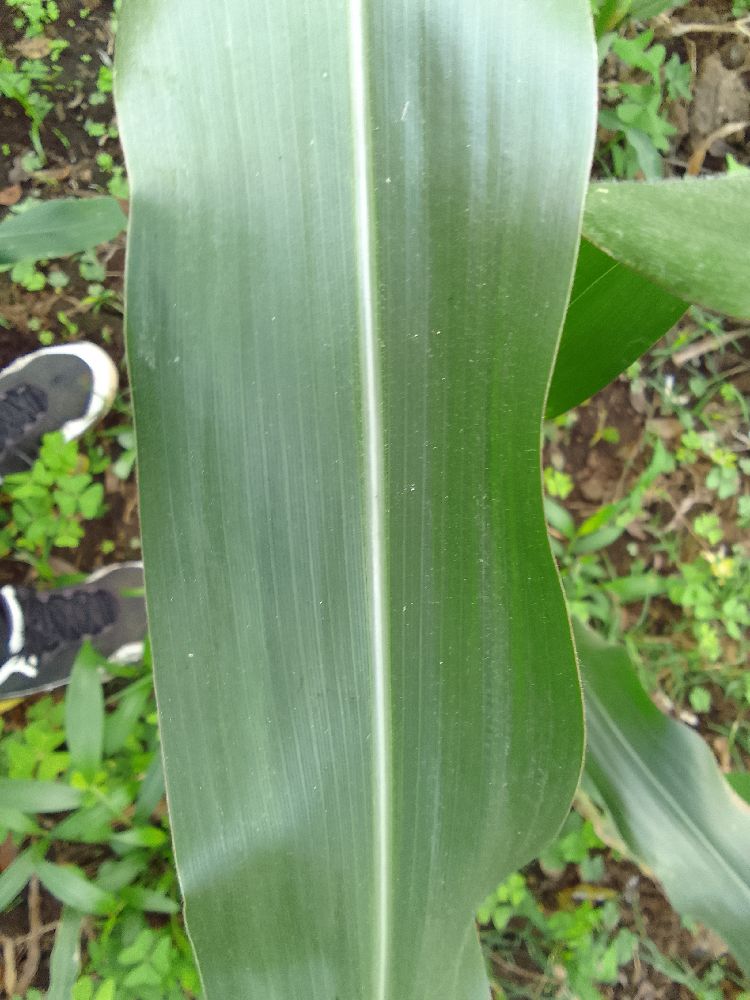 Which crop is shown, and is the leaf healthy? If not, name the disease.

maize, healthy
